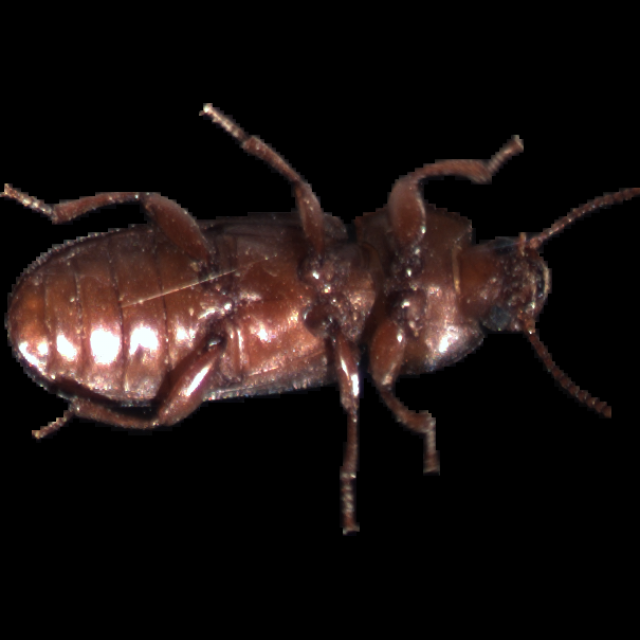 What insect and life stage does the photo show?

mealworm beetle
